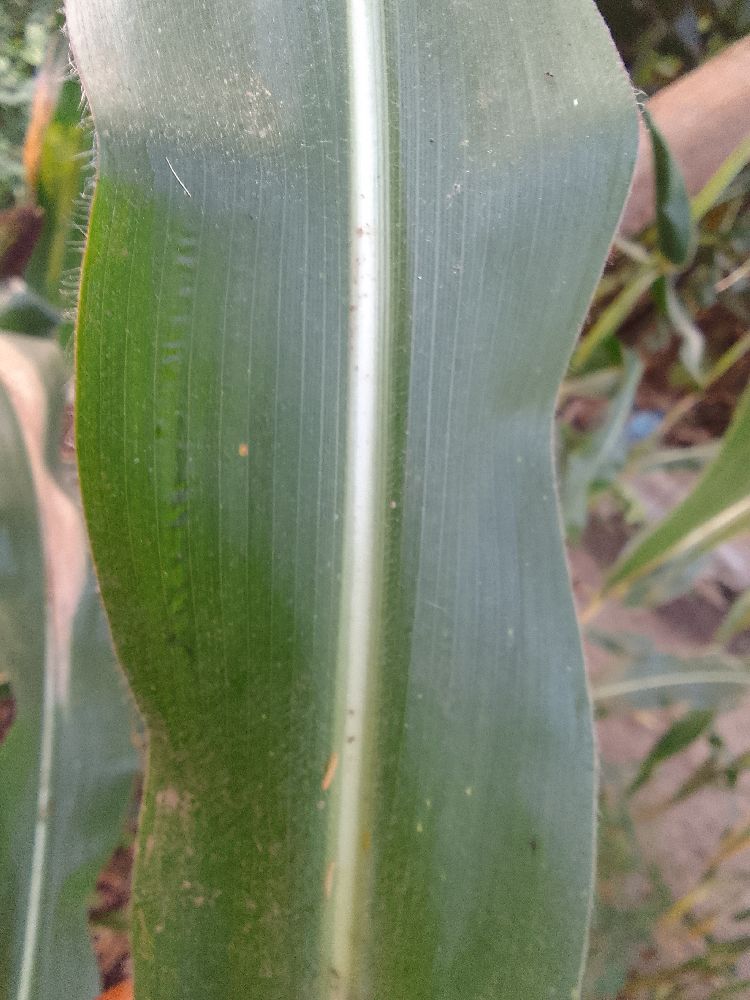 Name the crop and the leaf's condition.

maize, healthy
